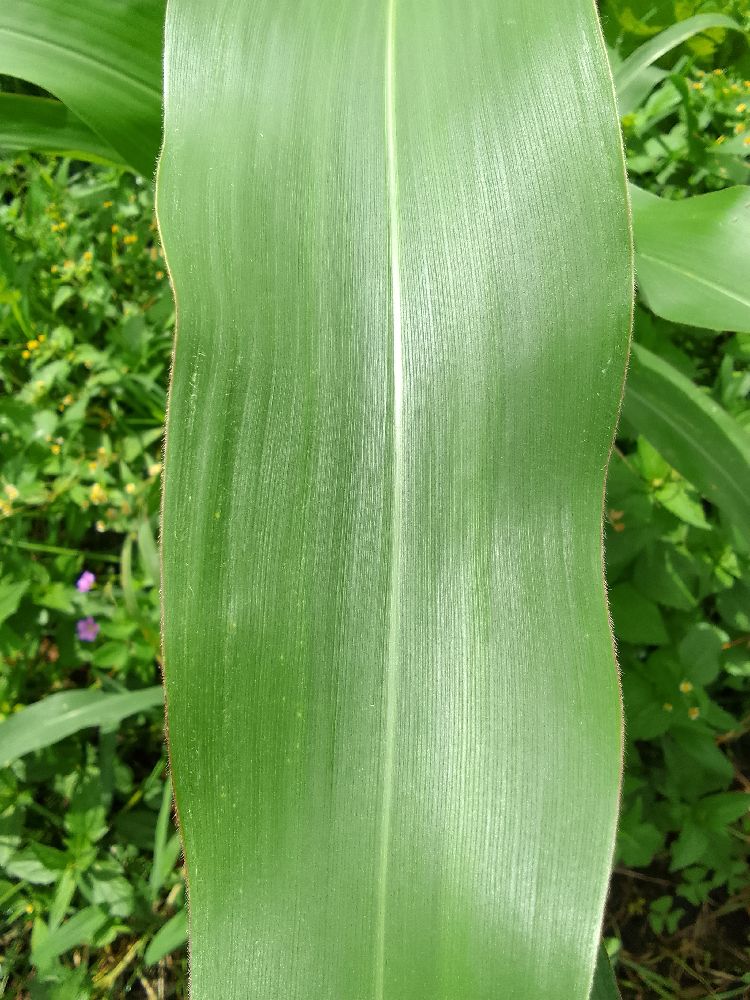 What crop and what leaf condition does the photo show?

maize, healthy
